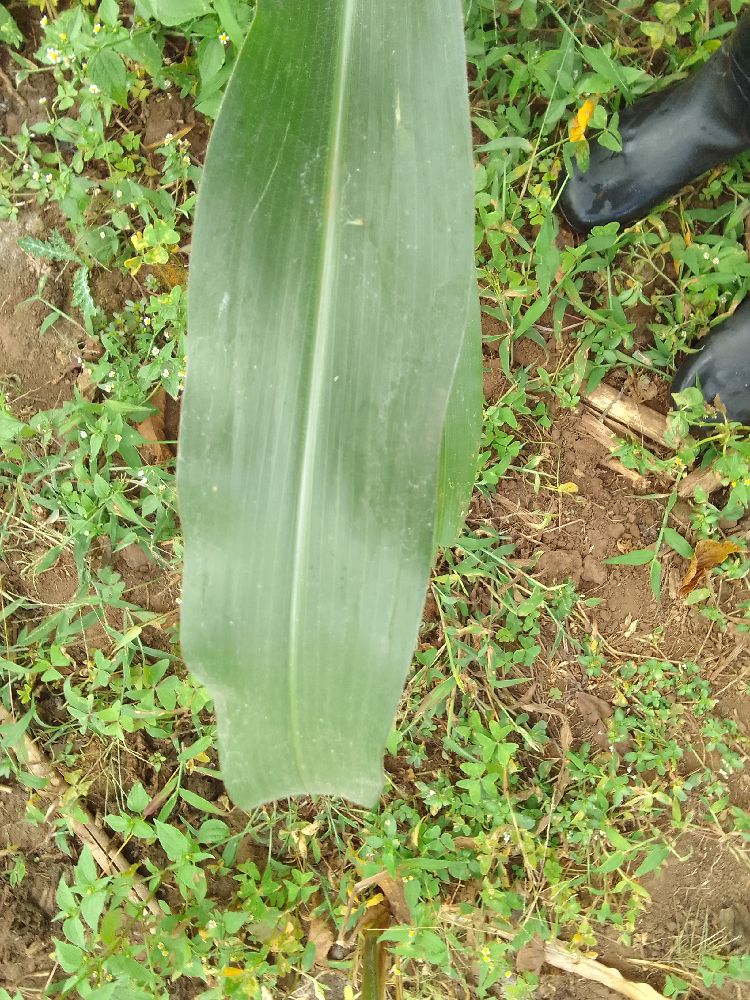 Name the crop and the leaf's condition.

maize, healthy
